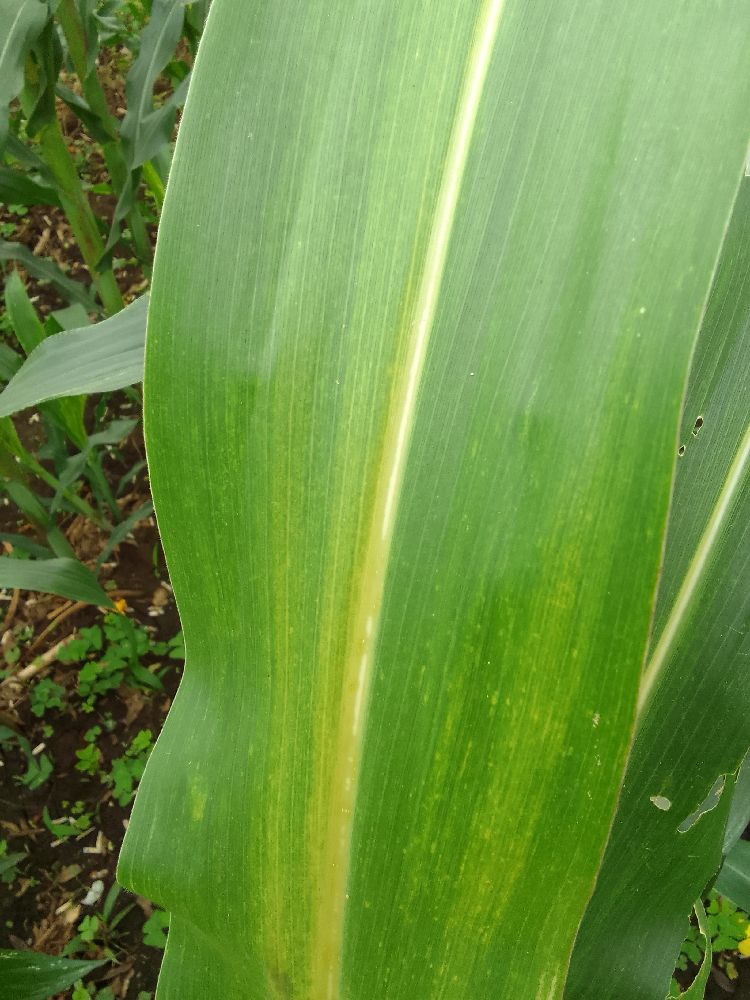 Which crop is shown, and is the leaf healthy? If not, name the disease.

maize, maize lethal necrosis
